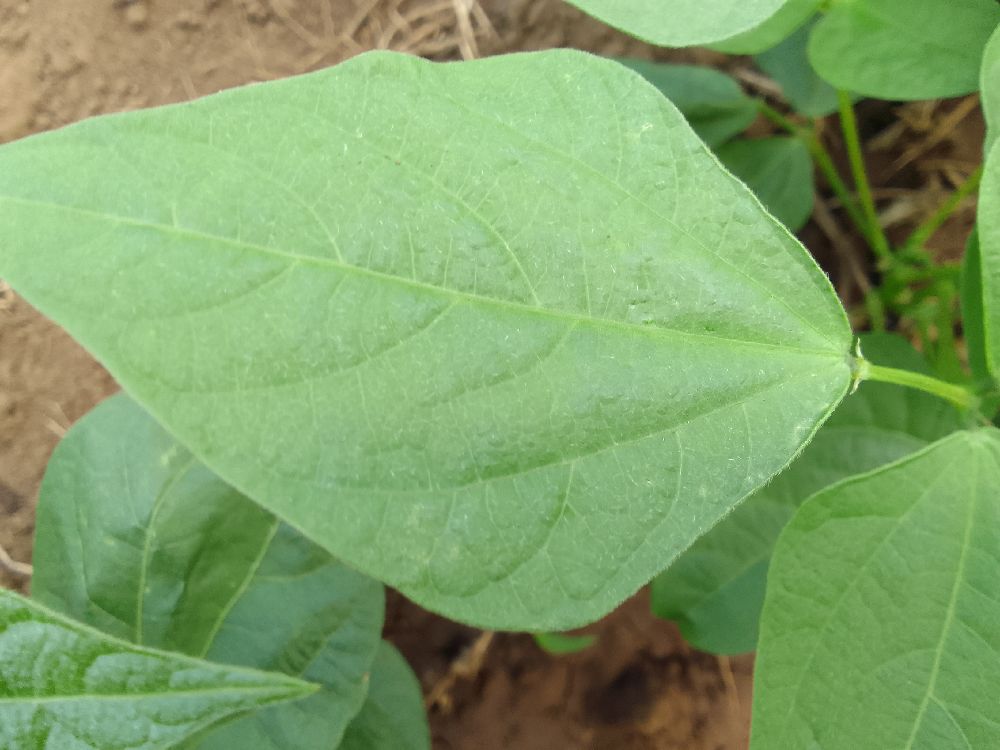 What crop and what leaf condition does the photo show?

common bean, healthy
